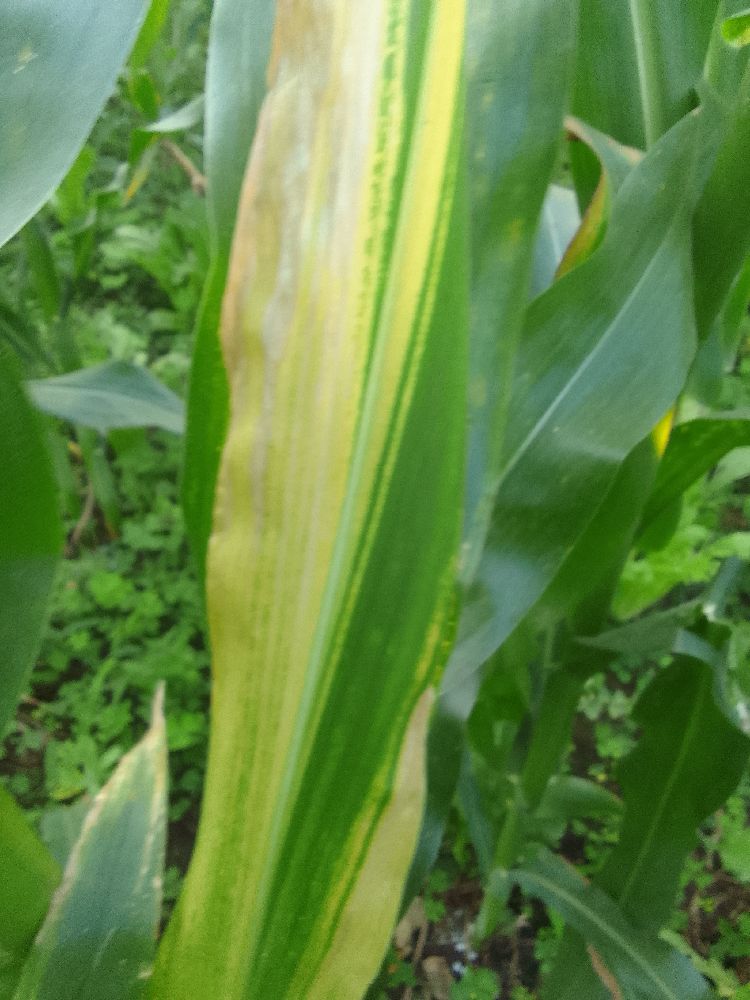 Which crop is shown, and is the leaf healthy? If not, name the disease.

maize, maize lethal necrosis
